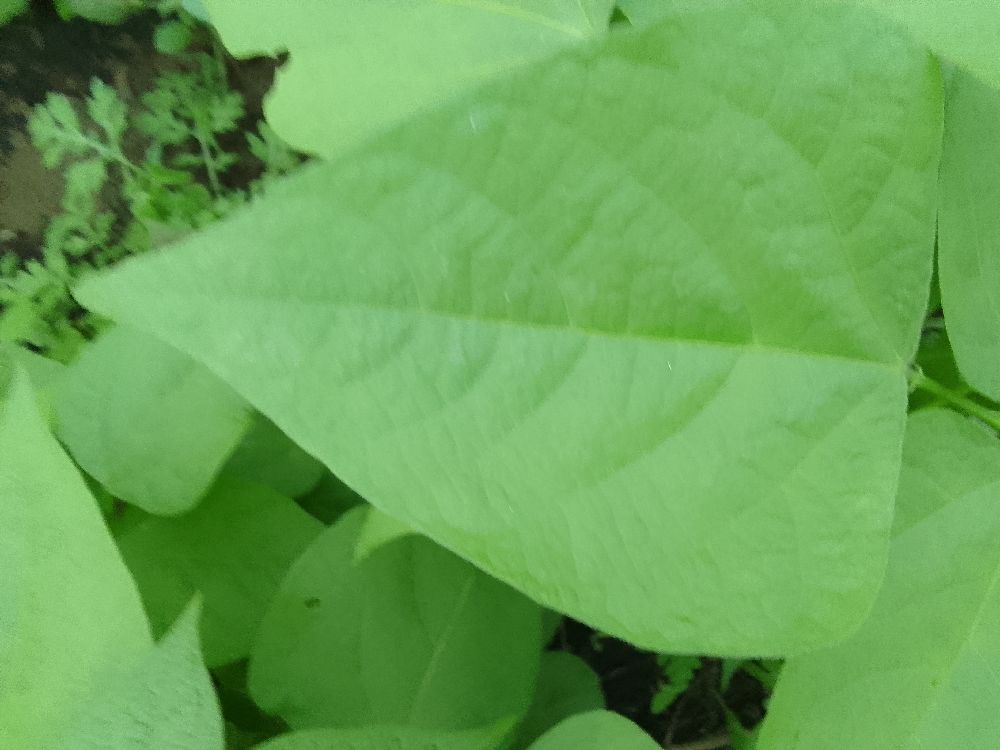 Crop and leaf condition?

common bean, healthy
